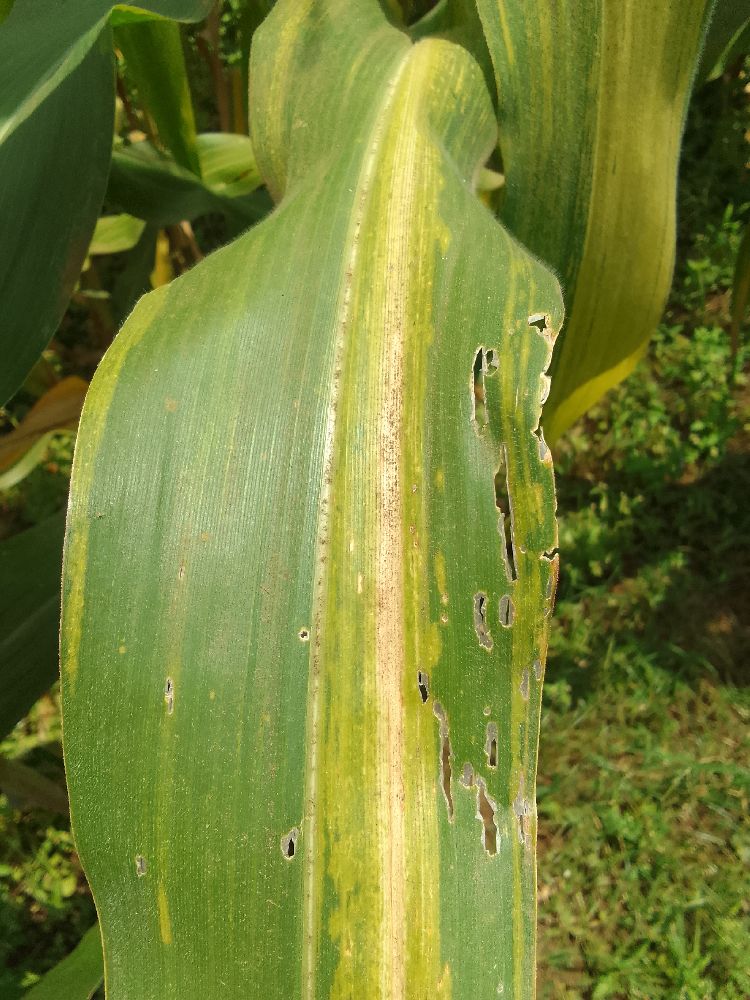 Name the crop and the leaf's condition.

maize, maize lethal necrosis
